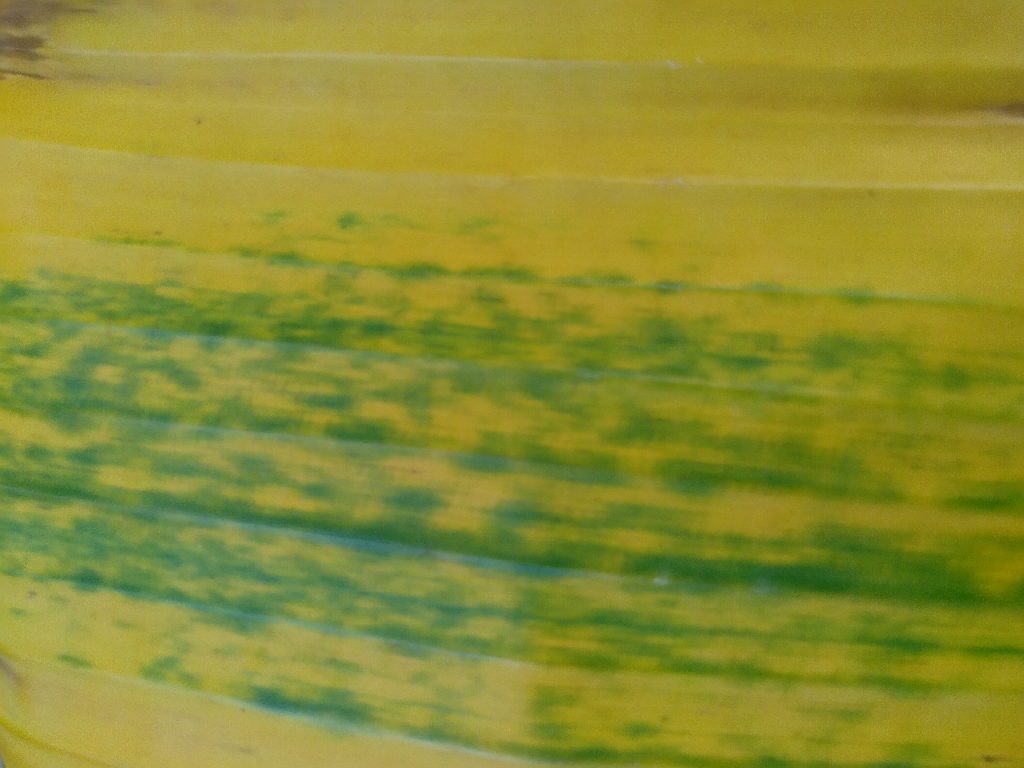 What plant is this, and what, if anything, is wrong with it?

banana, fusarium wilt race 1
